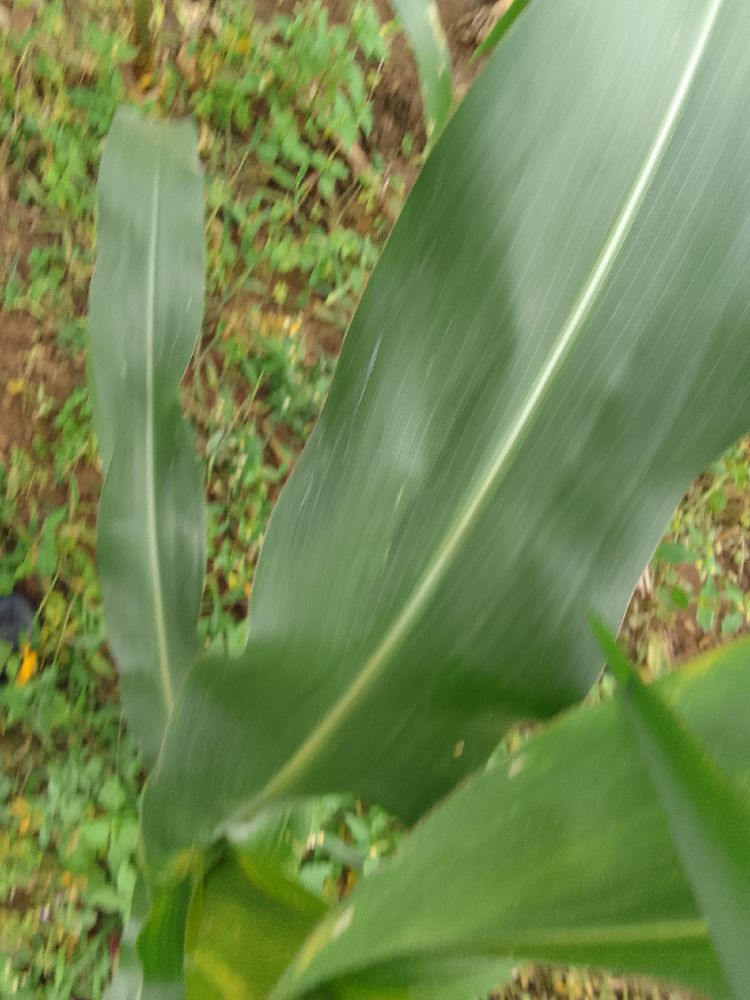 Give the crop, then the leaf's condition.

maize, healthy
